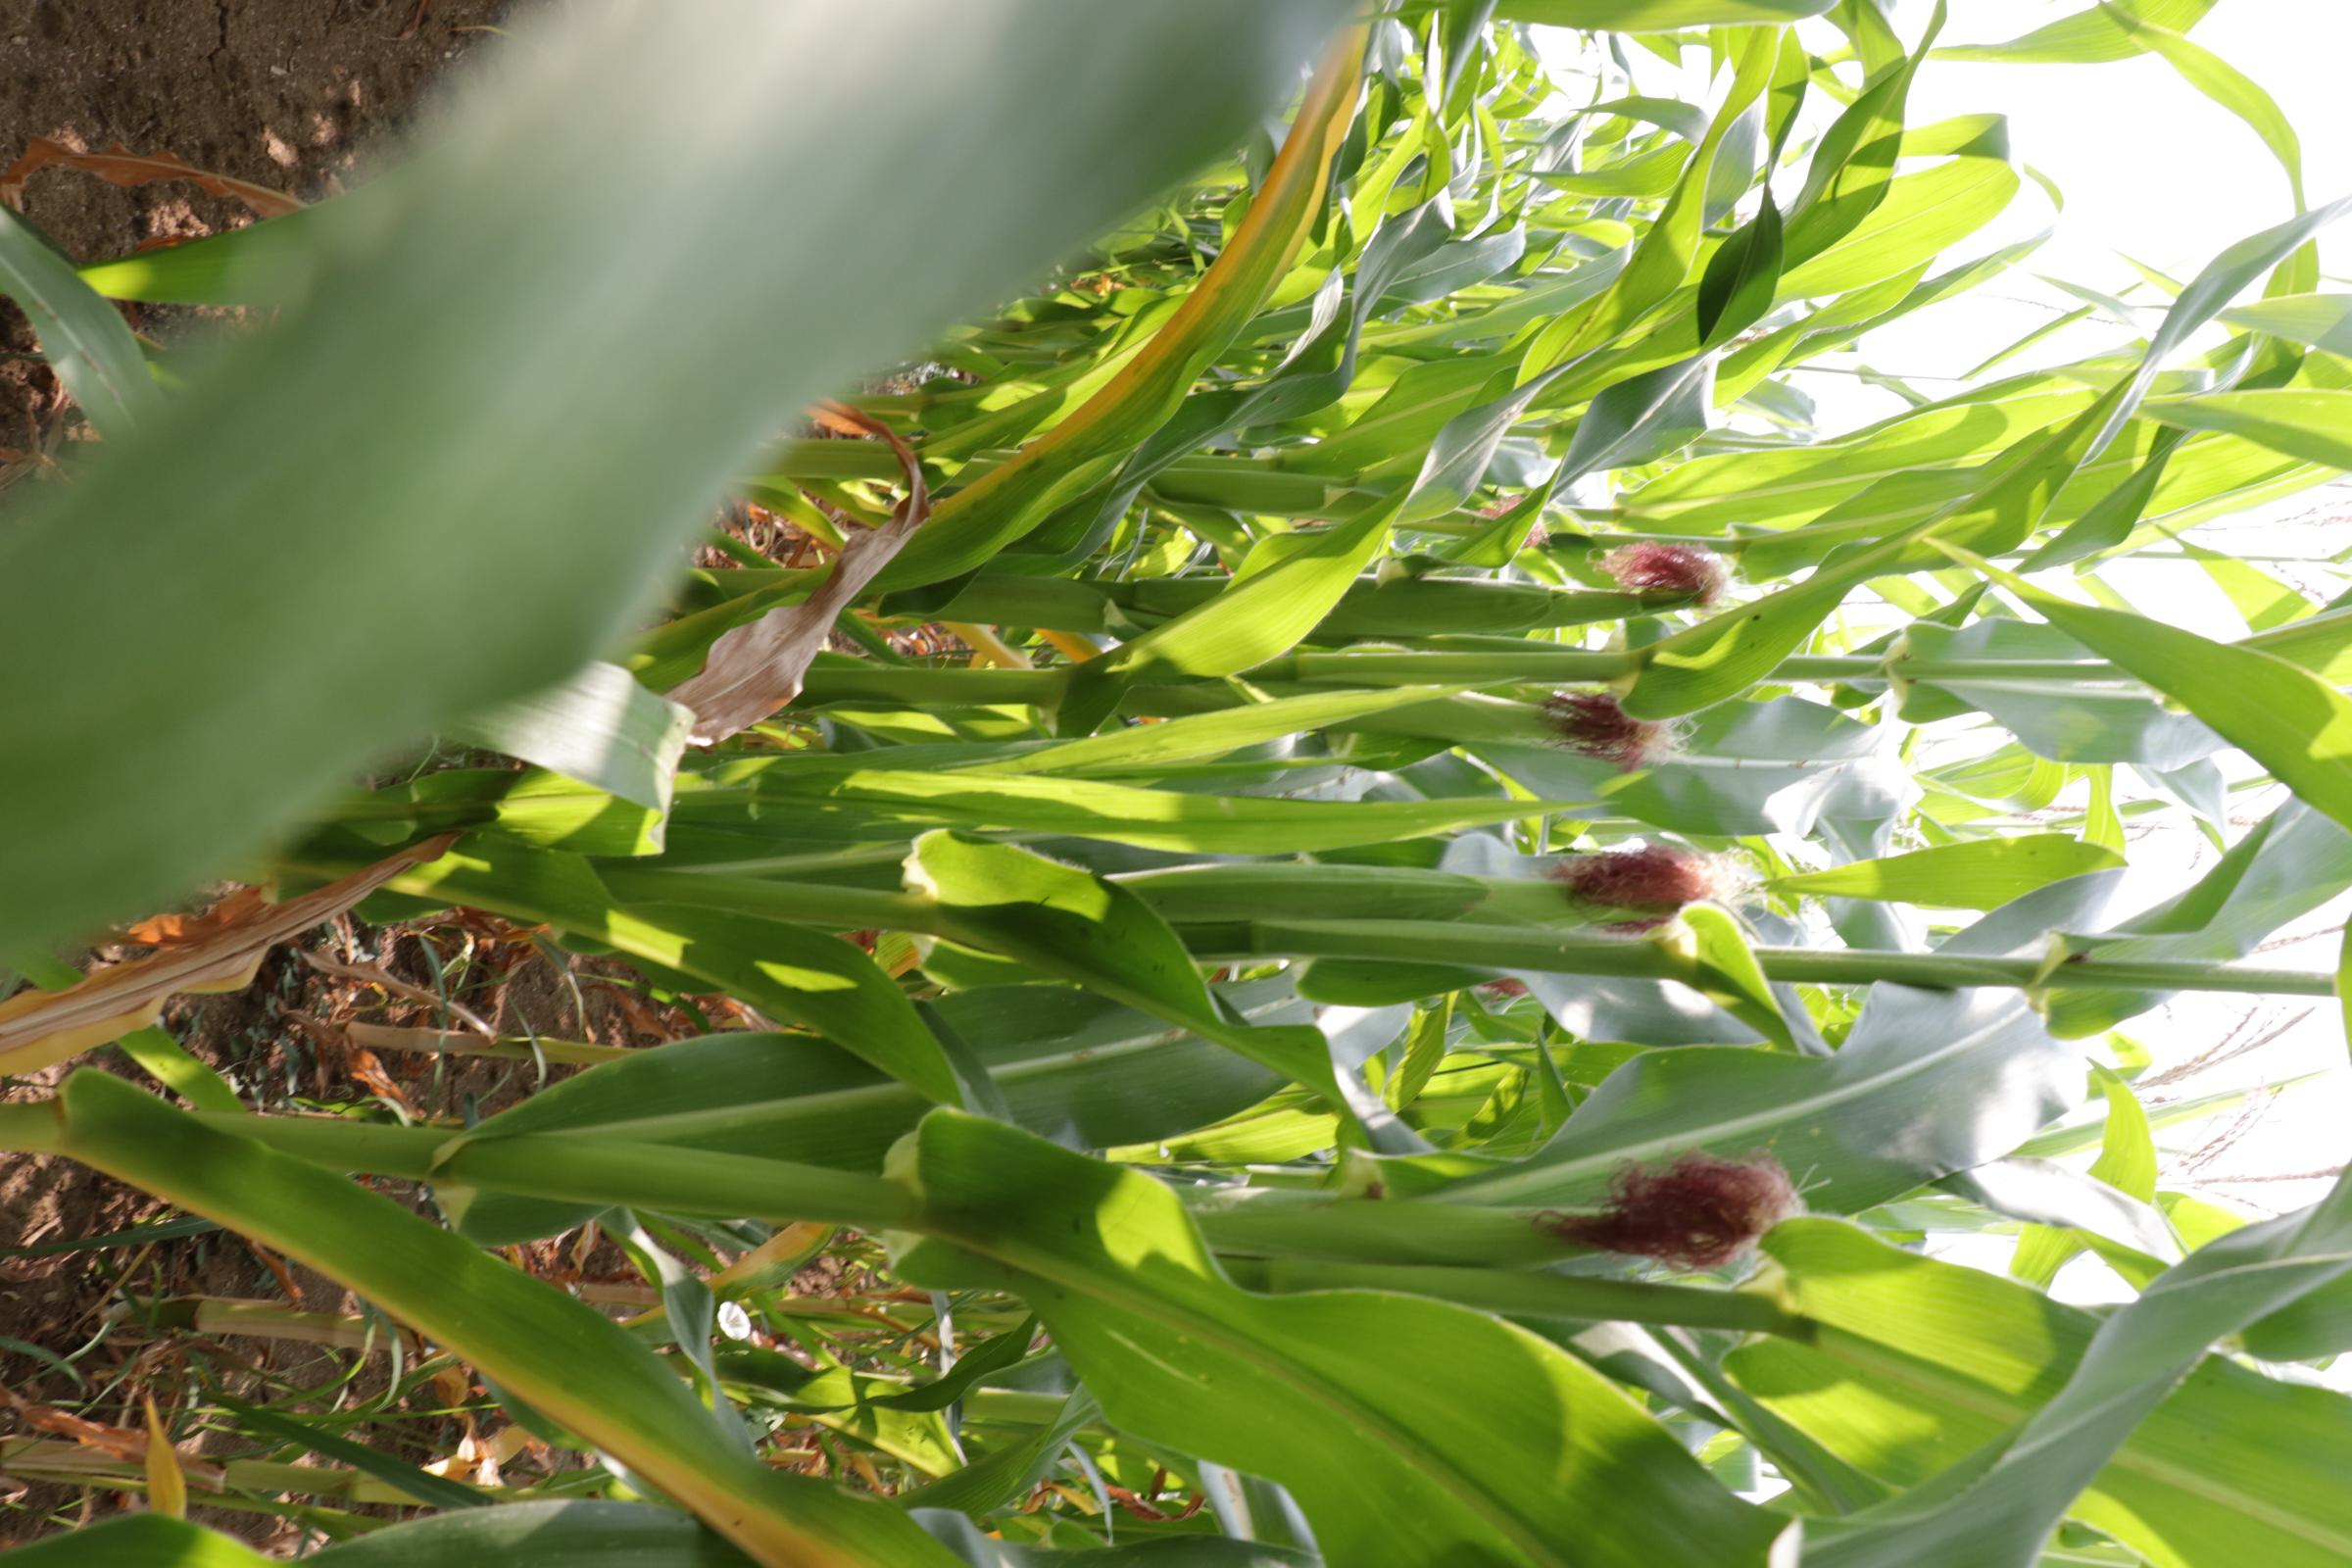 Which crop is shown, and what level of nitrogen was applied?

maize, no added nitrogen
